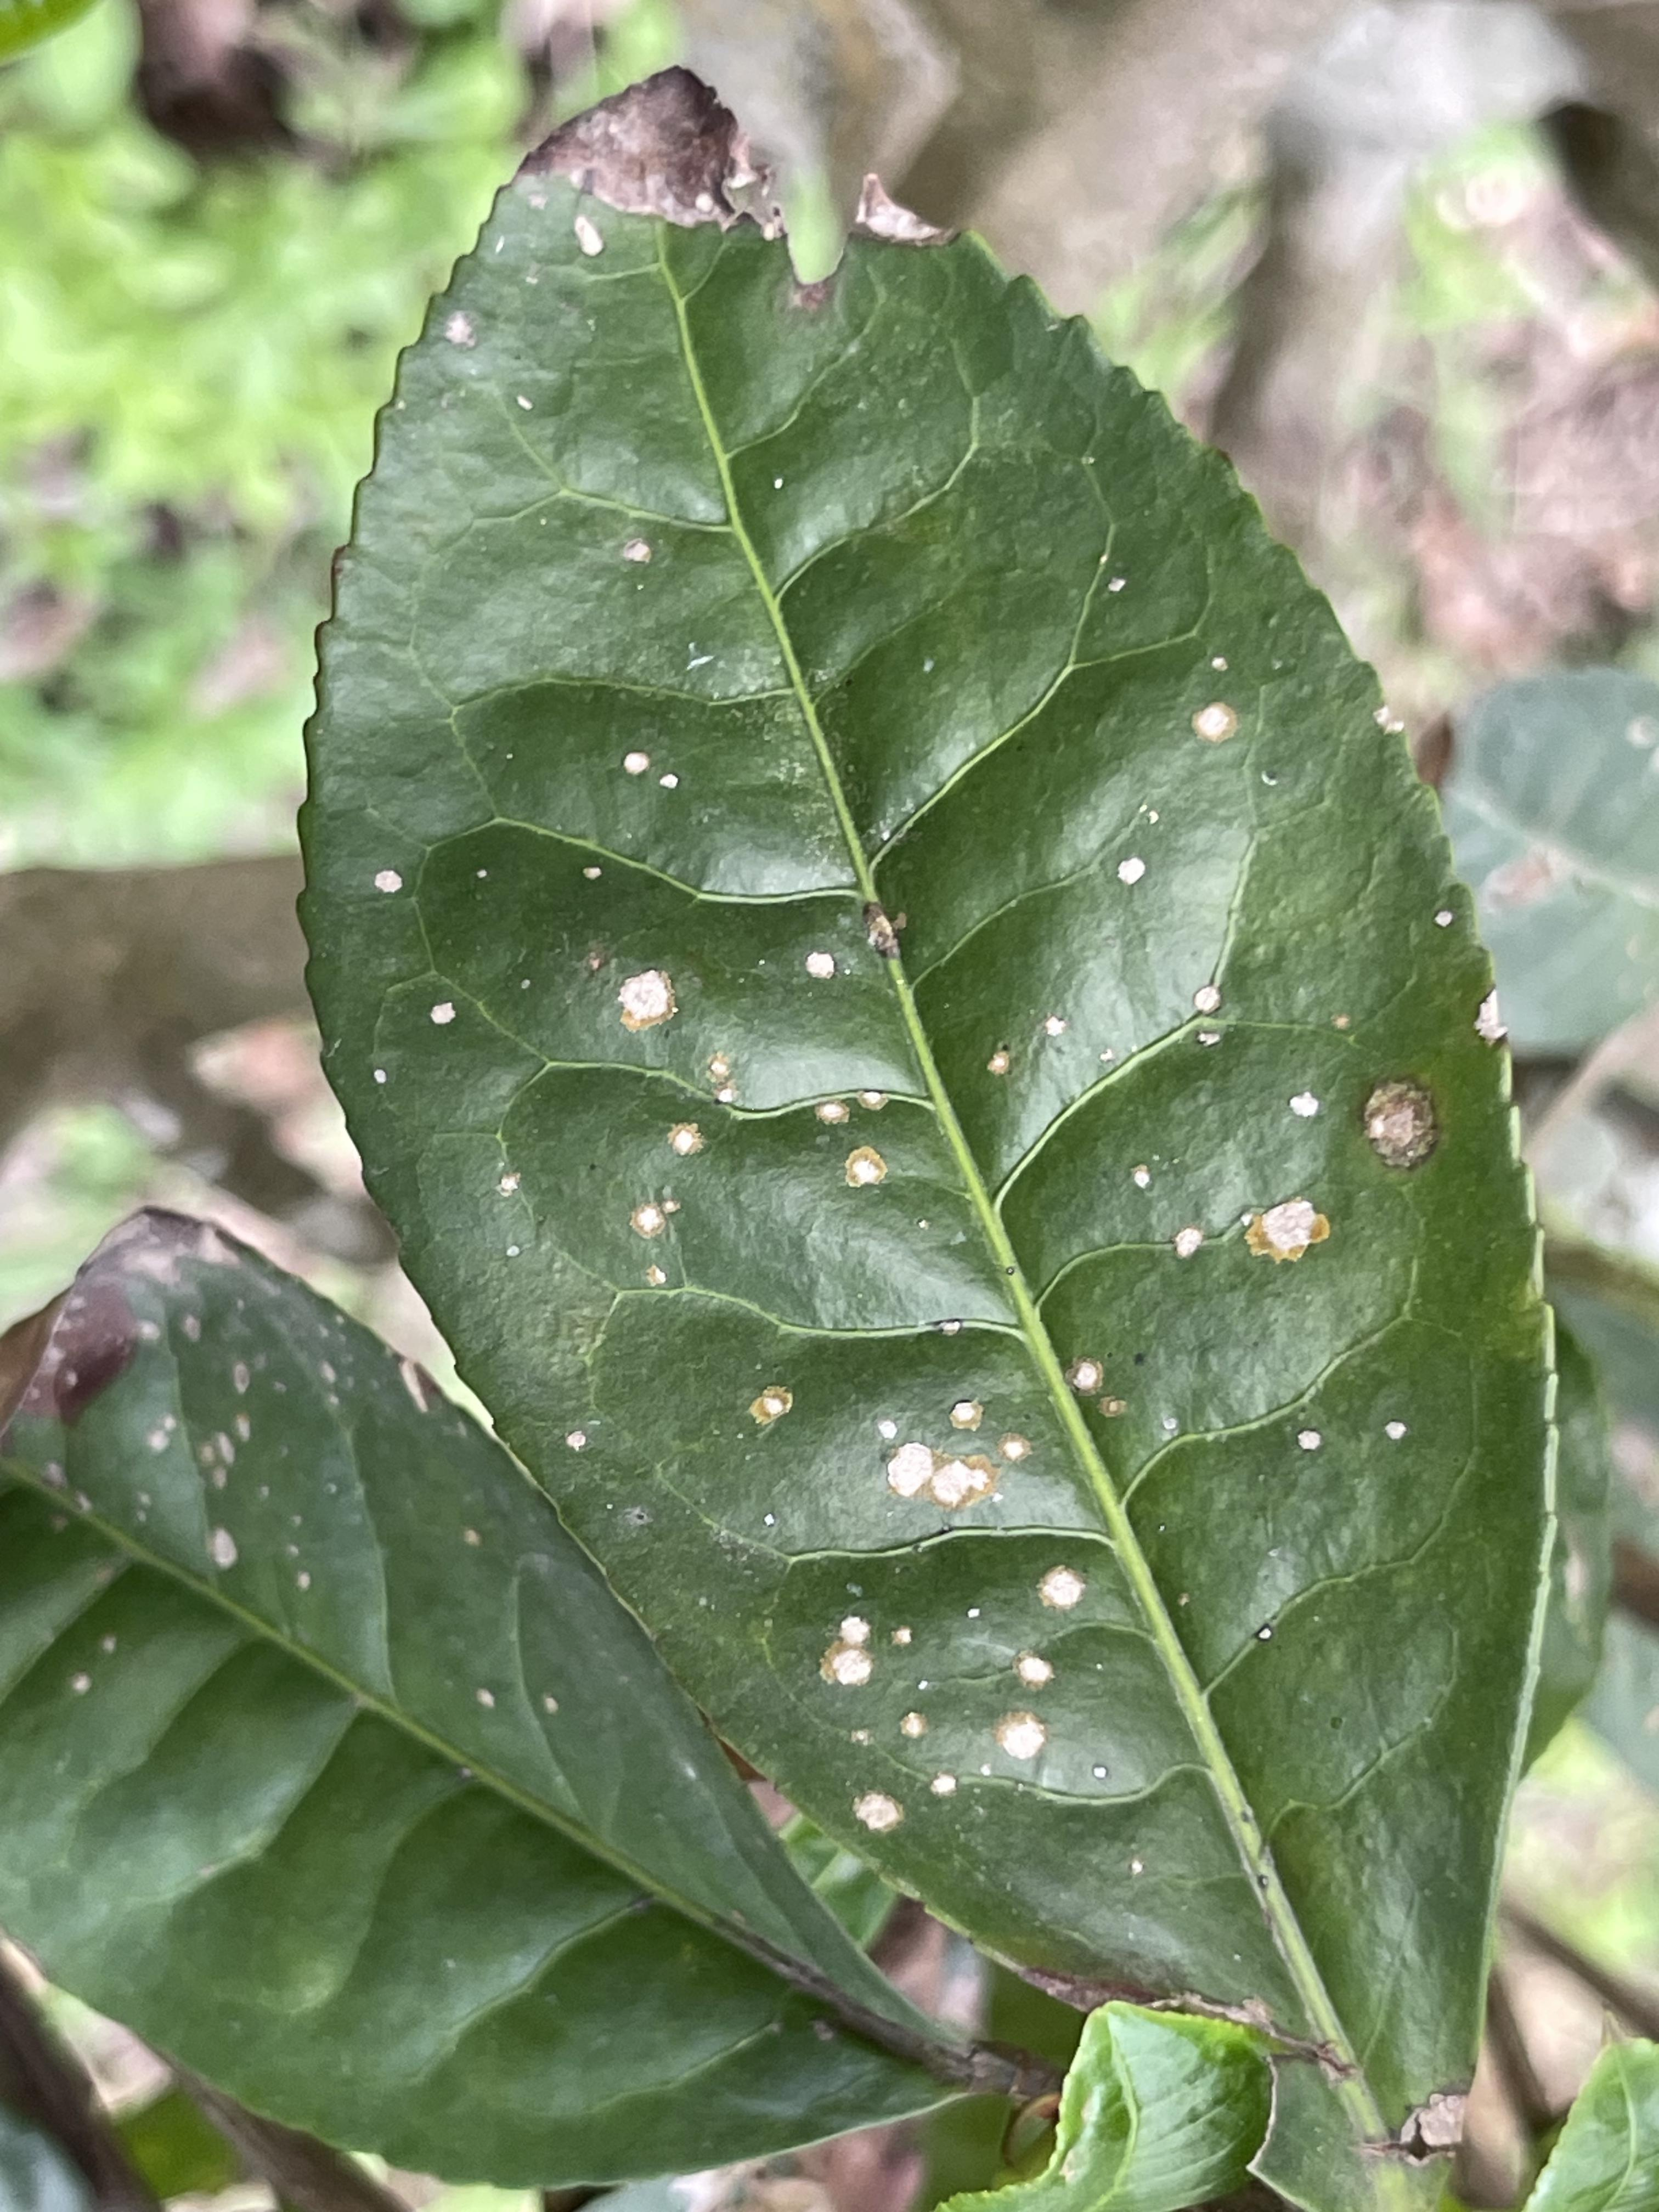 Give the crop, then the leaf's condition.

tea, red rust
